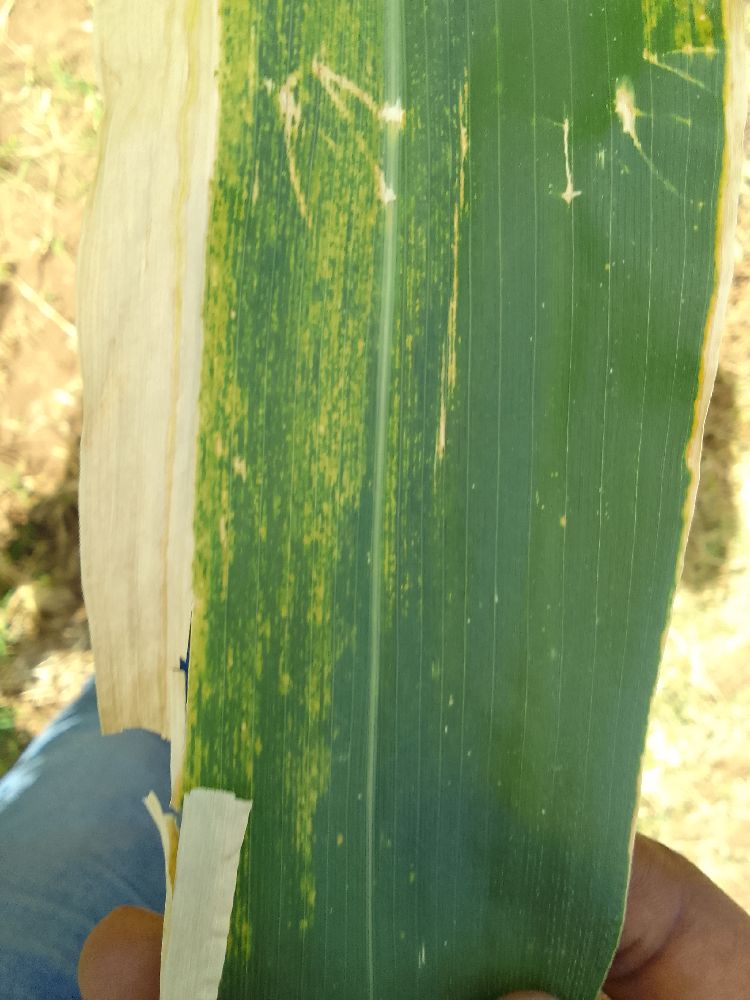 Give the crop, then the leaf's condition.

maize, maize lethal necrosis
